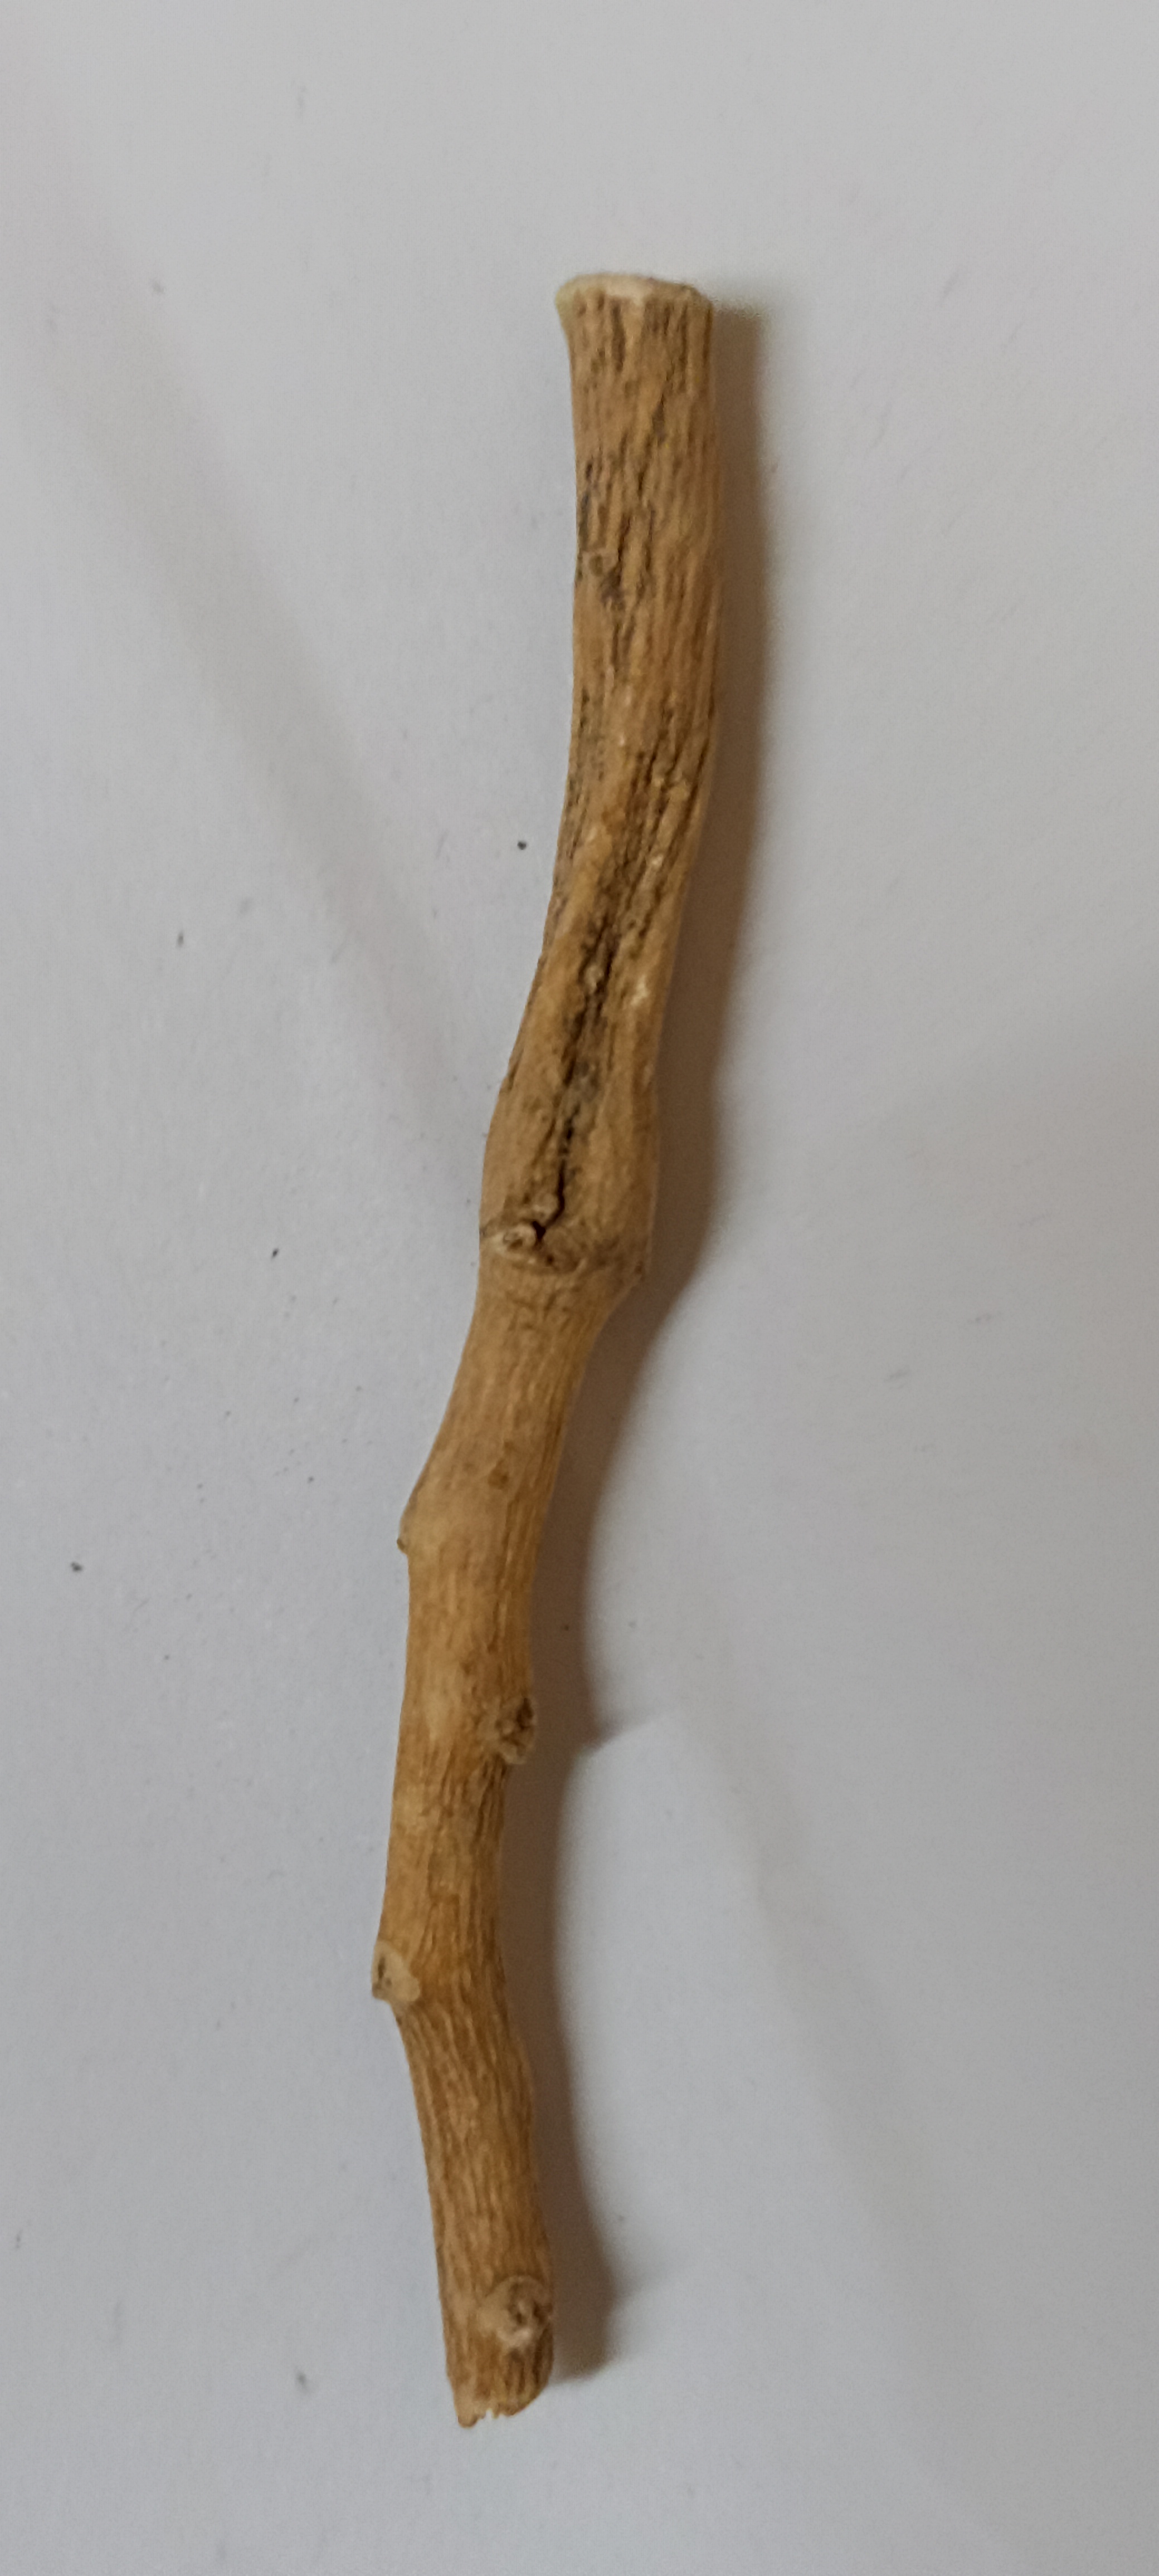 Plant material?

ashwagandha
